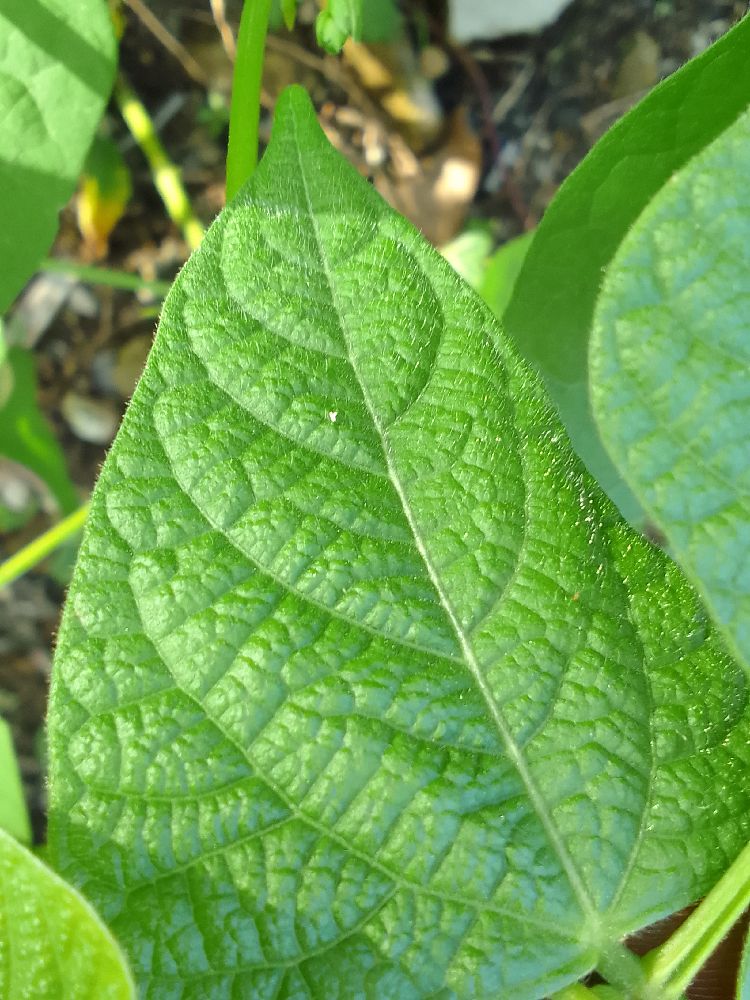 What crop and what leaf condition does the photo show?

common bean, healthy
